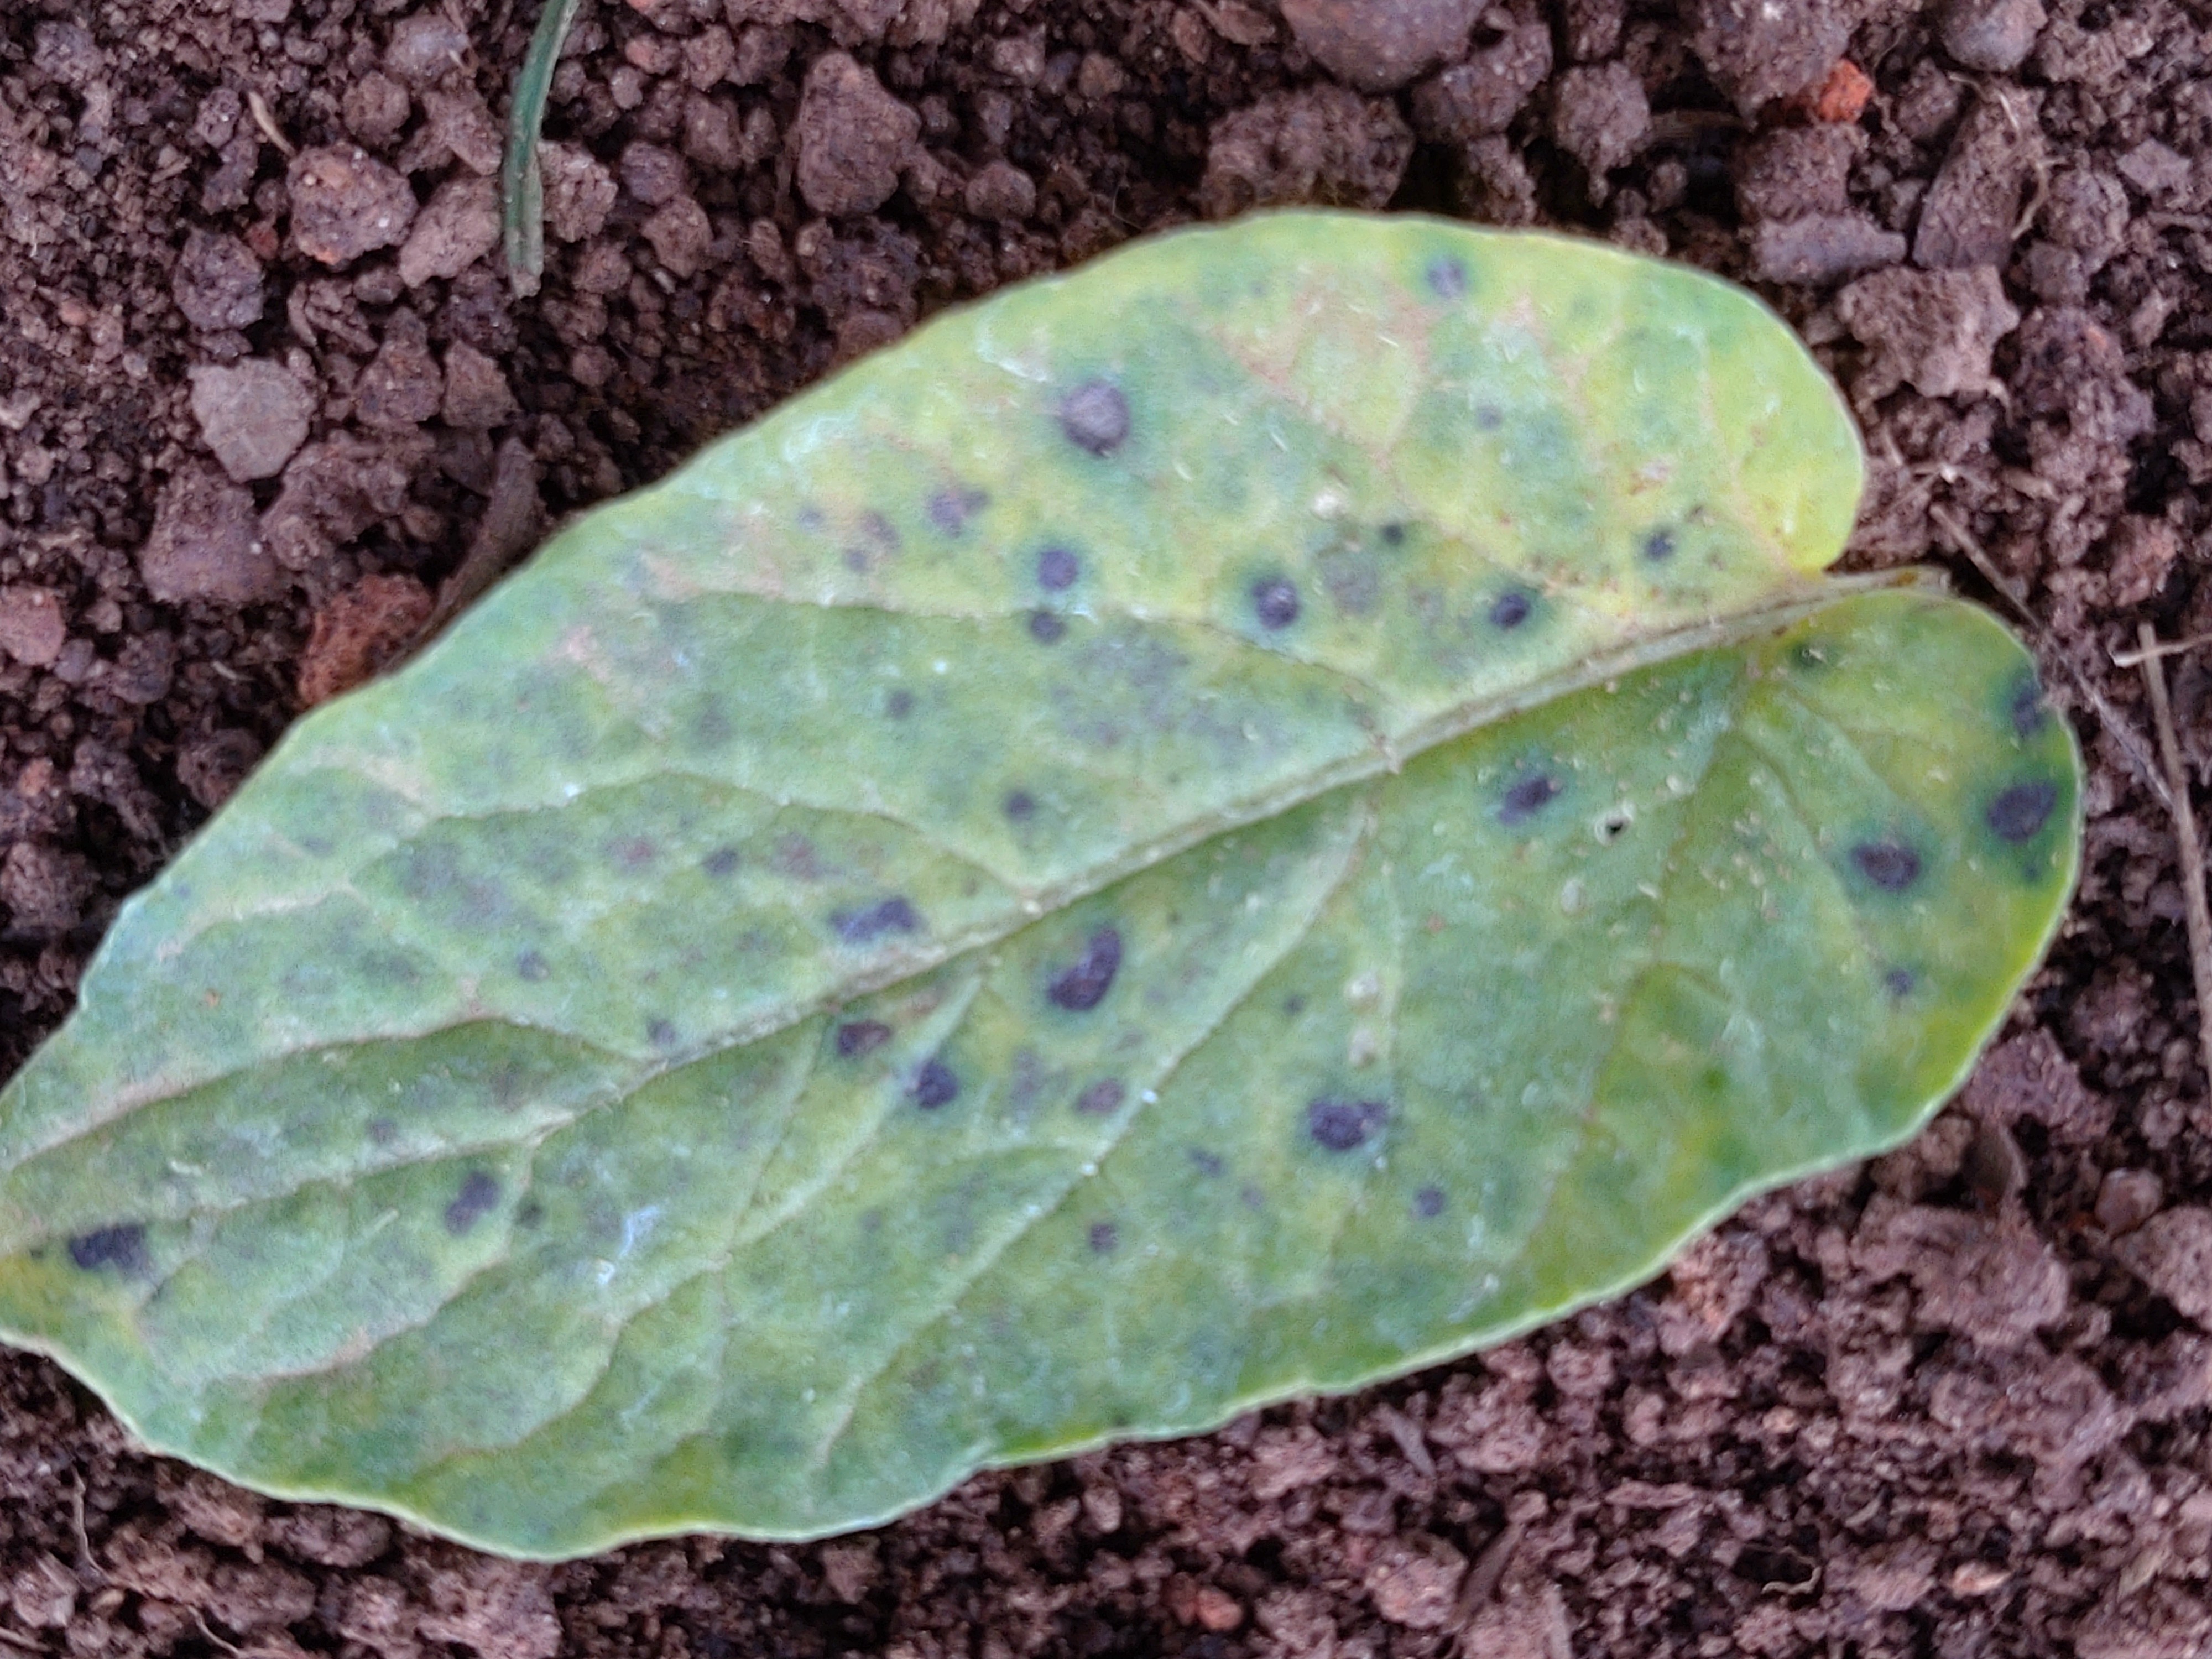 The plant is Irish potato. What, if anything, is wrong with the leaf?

late blight
